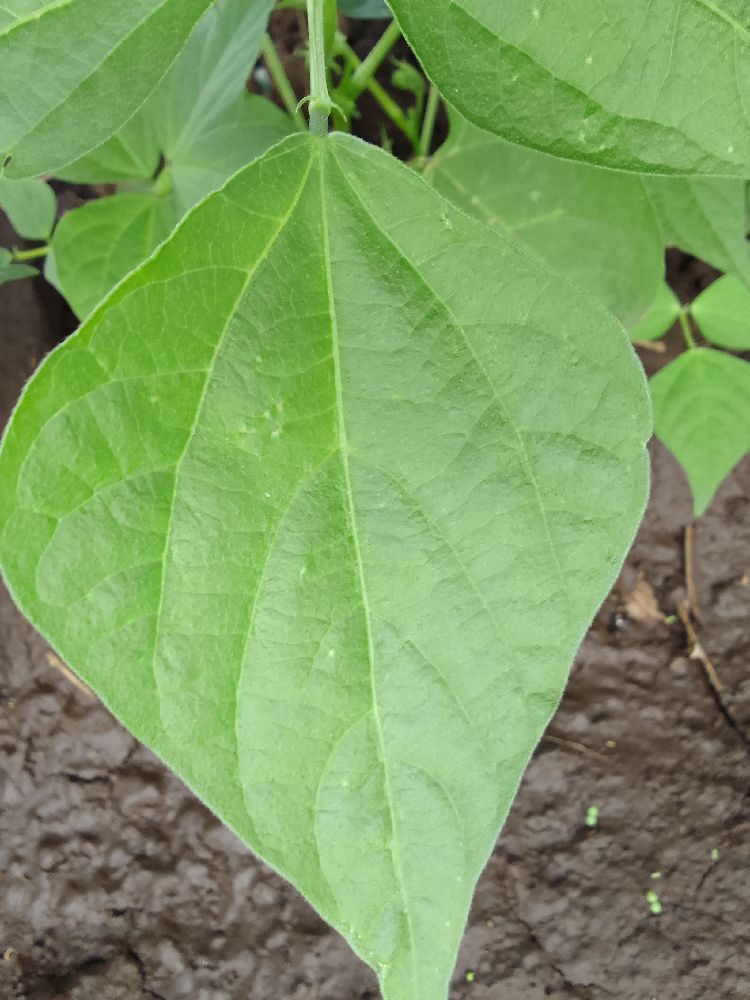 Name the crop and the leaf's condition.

common bean, healthy
